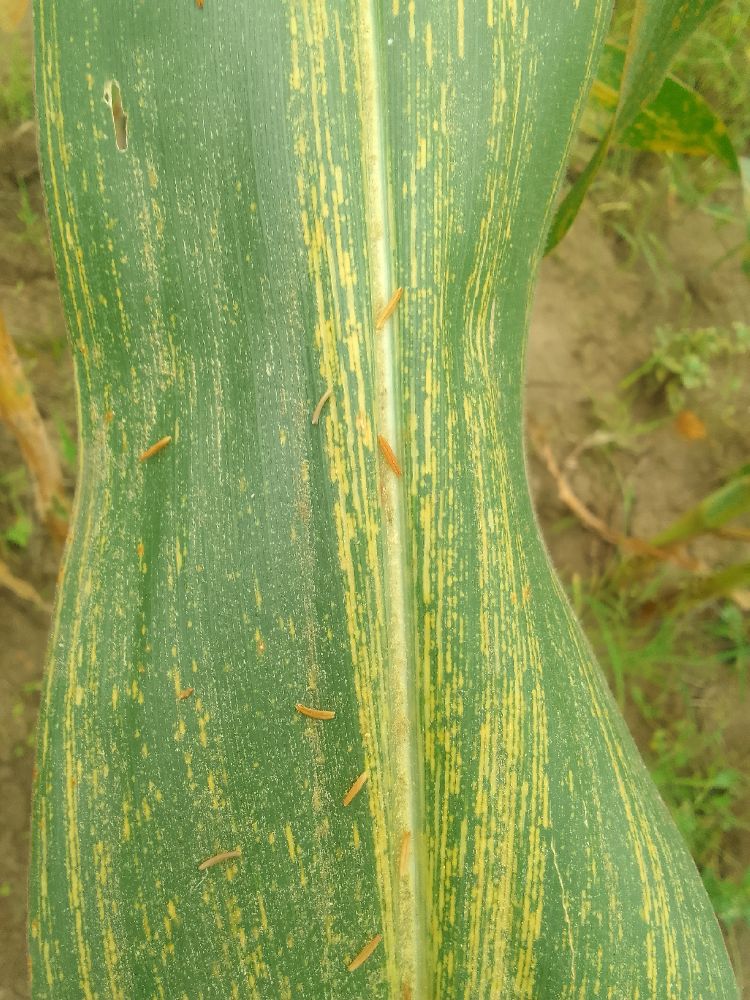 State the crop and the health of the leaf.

maize, maize streak virus
